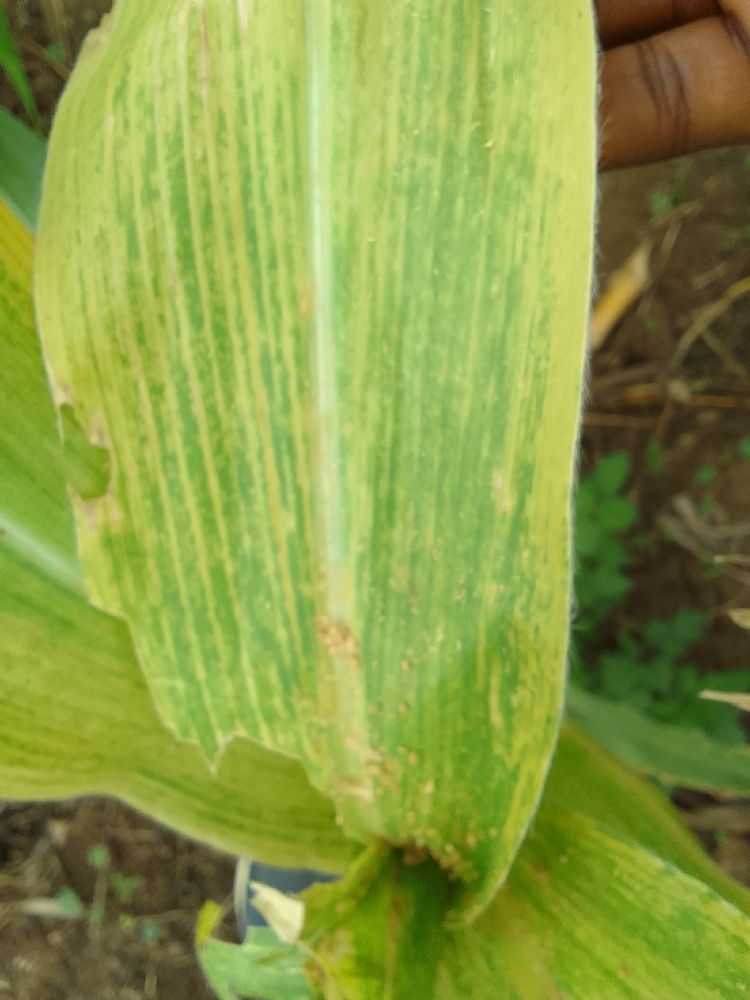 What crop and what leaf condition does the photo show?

maize, maize lethal necrosis
